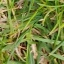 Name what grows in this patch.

grass
